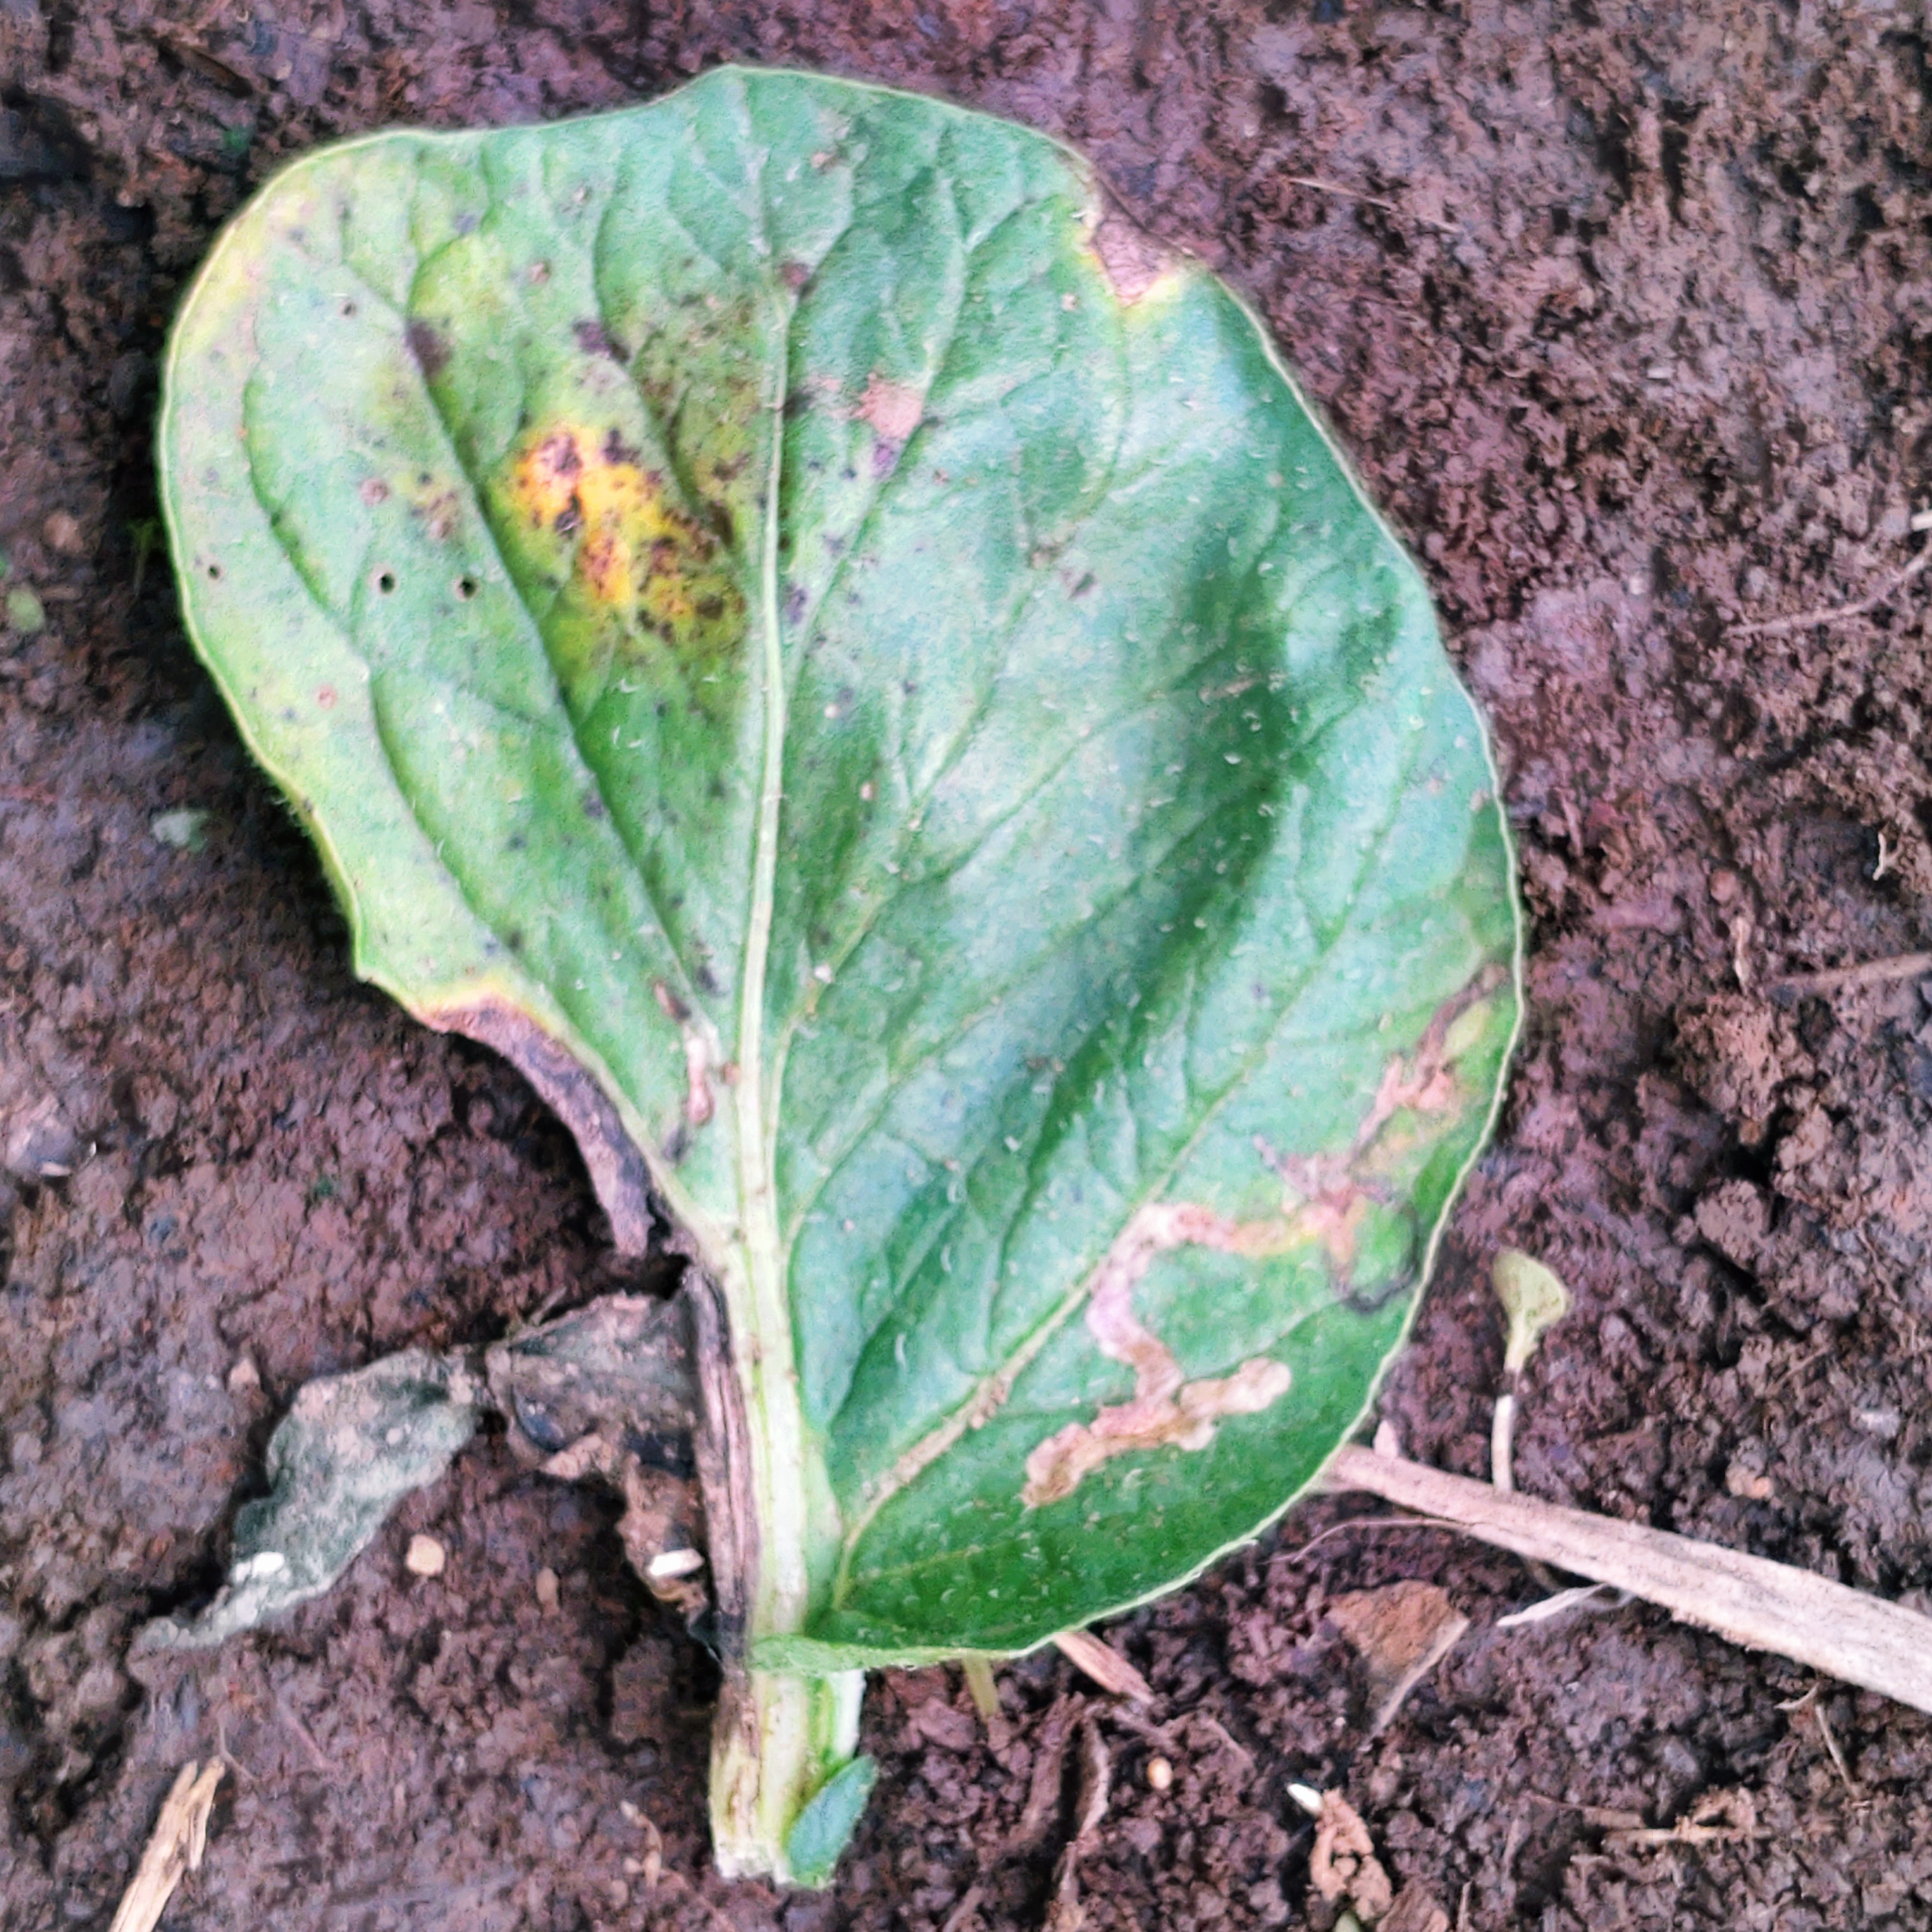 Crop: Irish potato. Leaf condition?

late blight
